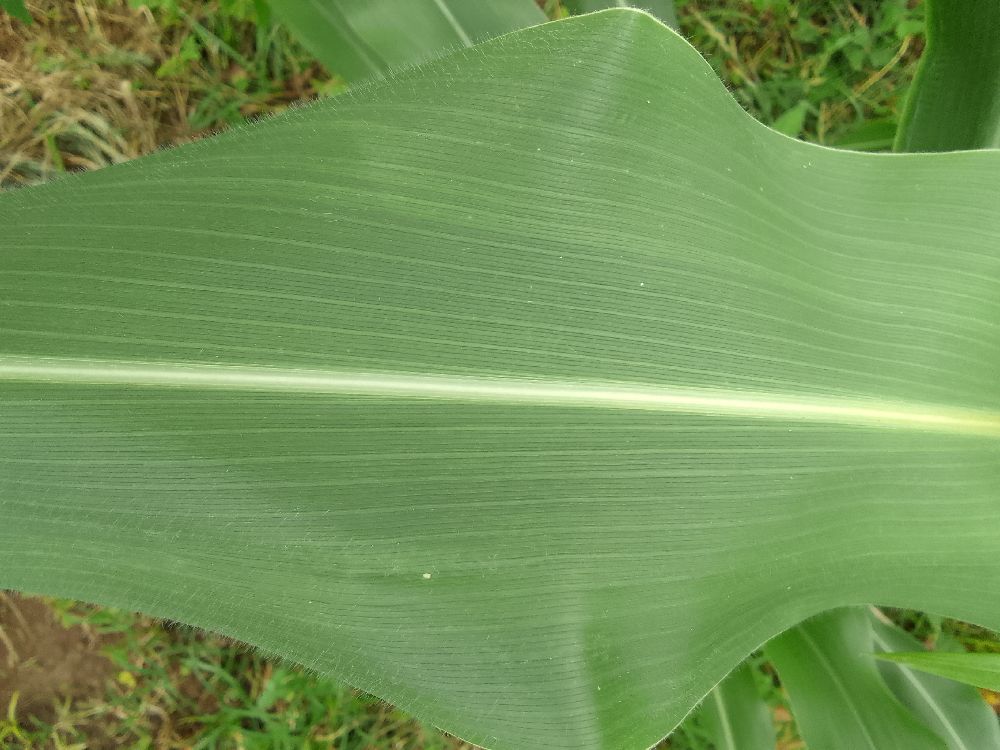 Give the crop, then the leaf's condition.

maize, healthy
